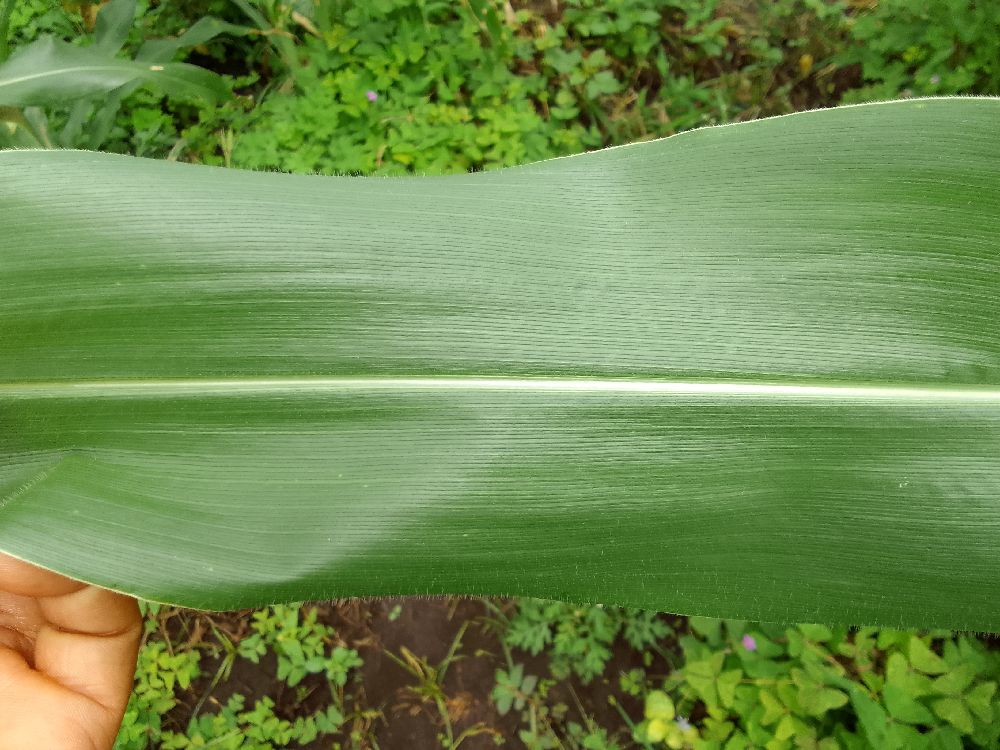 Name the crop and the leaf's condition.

maize, healthy
